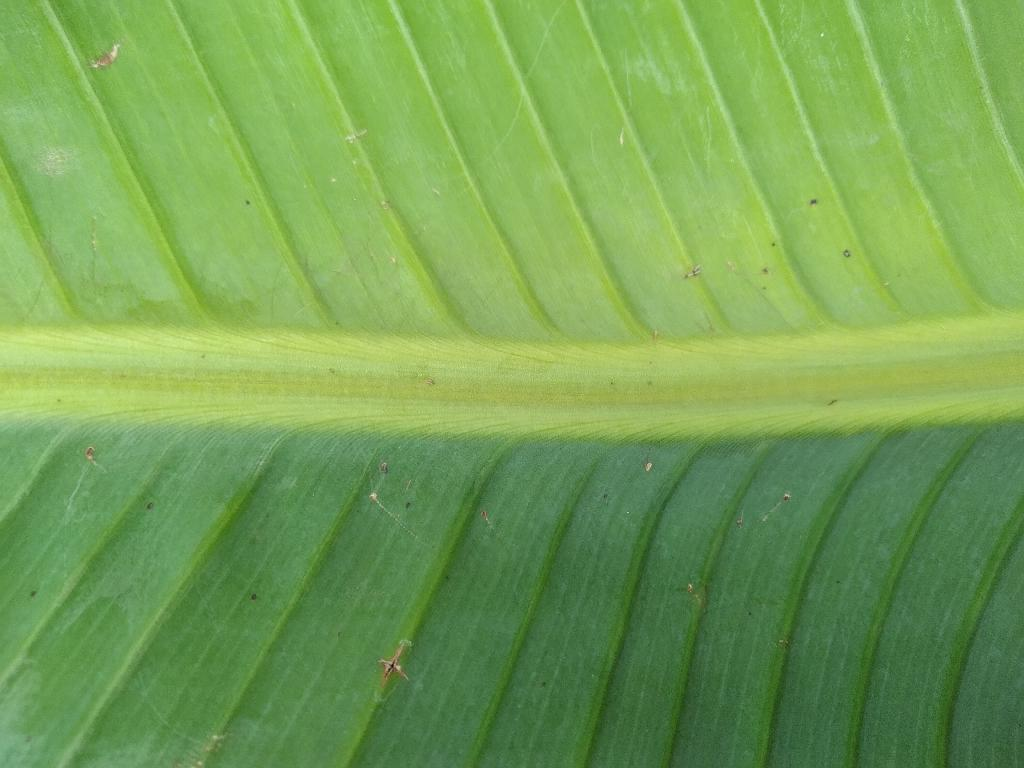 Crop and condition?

banana, healthy
